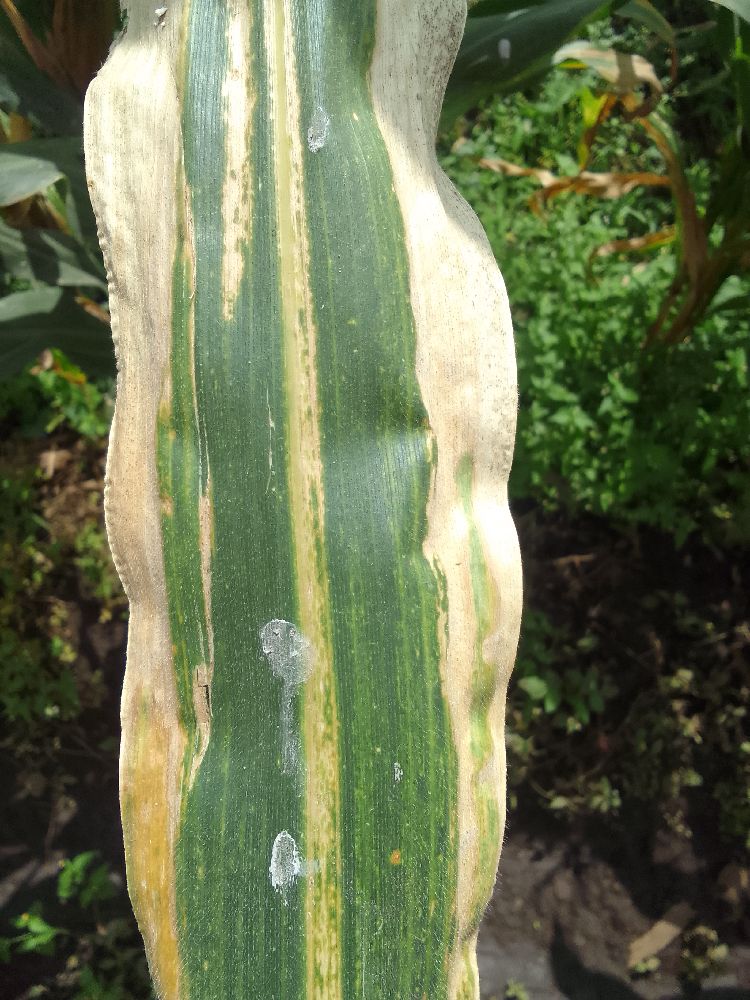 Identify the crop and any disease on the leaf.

maize, maize lethal necrosis
